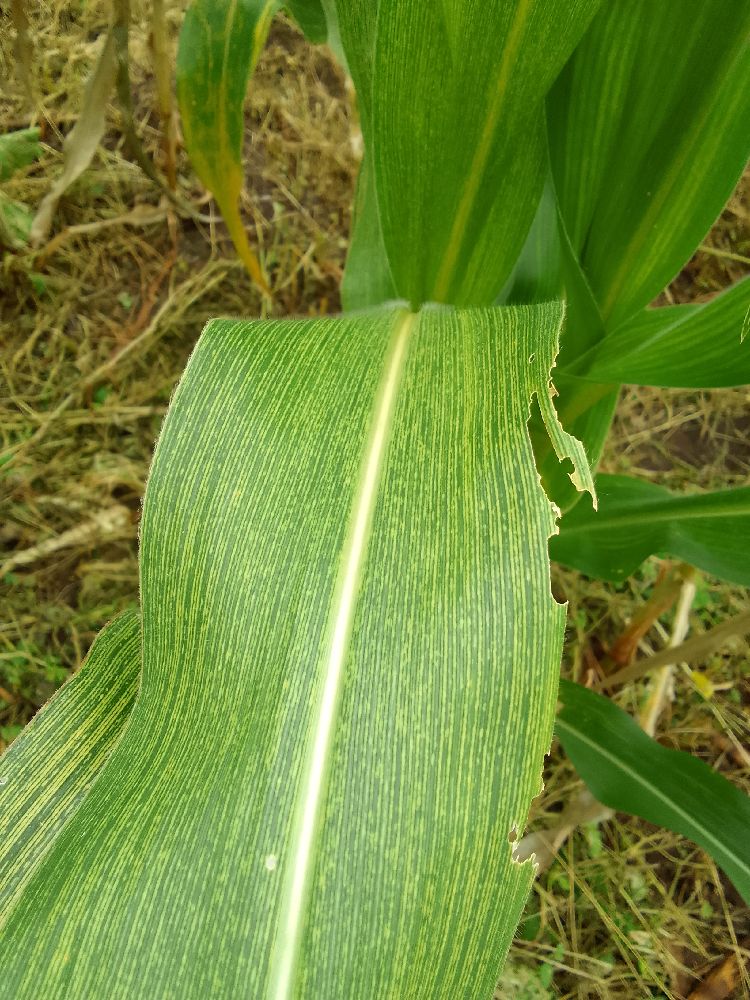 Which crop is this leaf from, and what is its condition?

maize, maize streak virus
